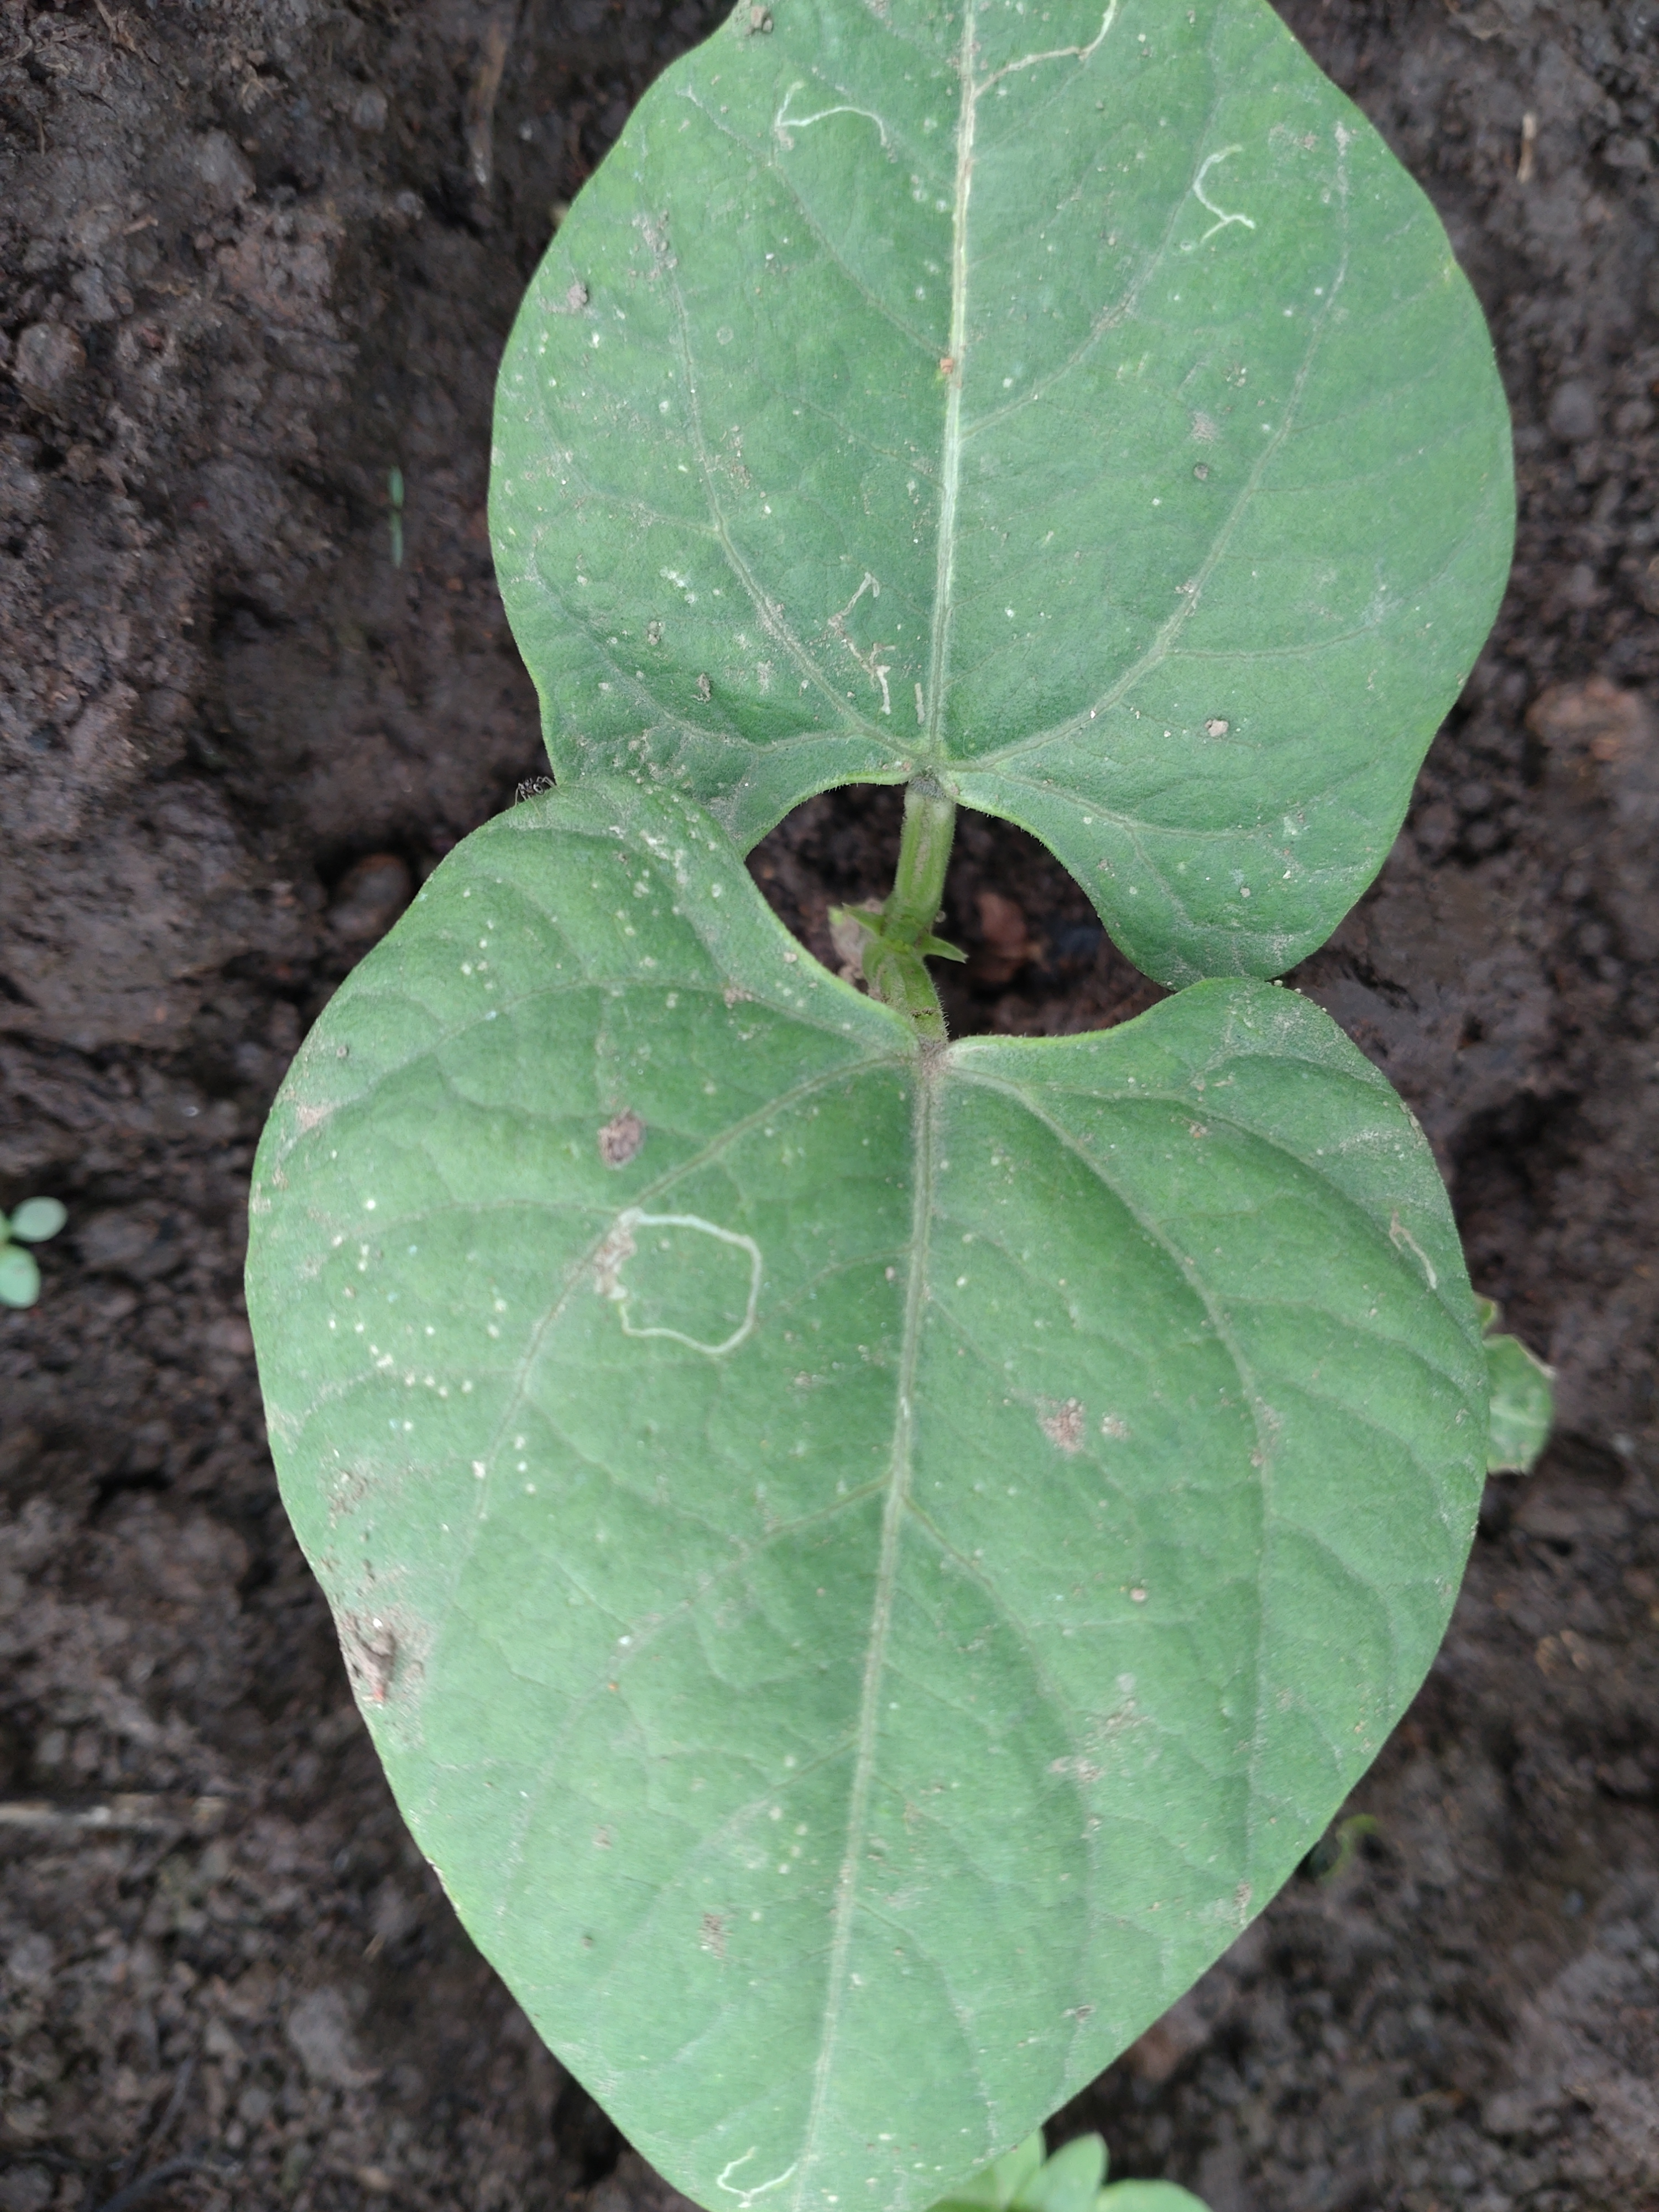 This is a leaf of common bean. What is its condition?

healthy
